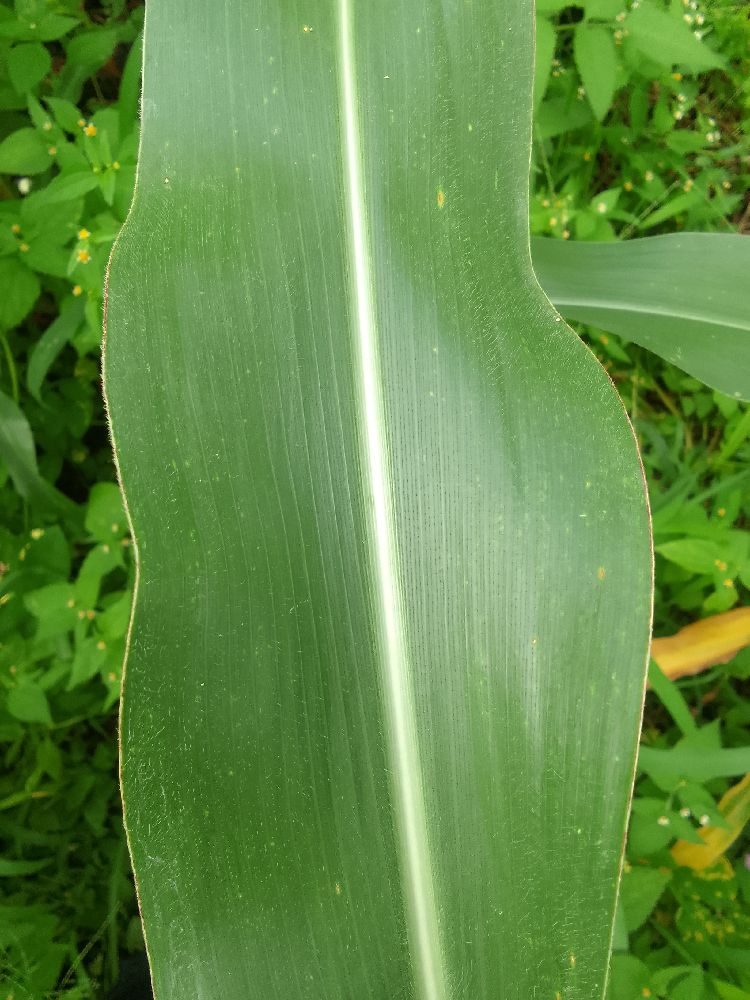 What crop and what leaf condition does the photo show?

maize, healthy
